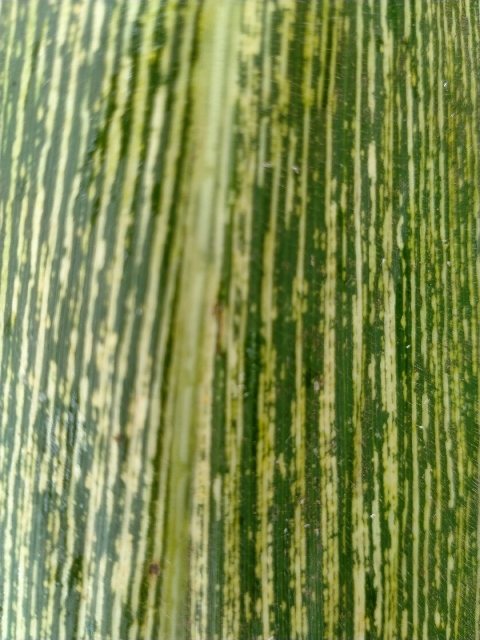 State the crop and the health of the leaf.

maize, maize streak virus
